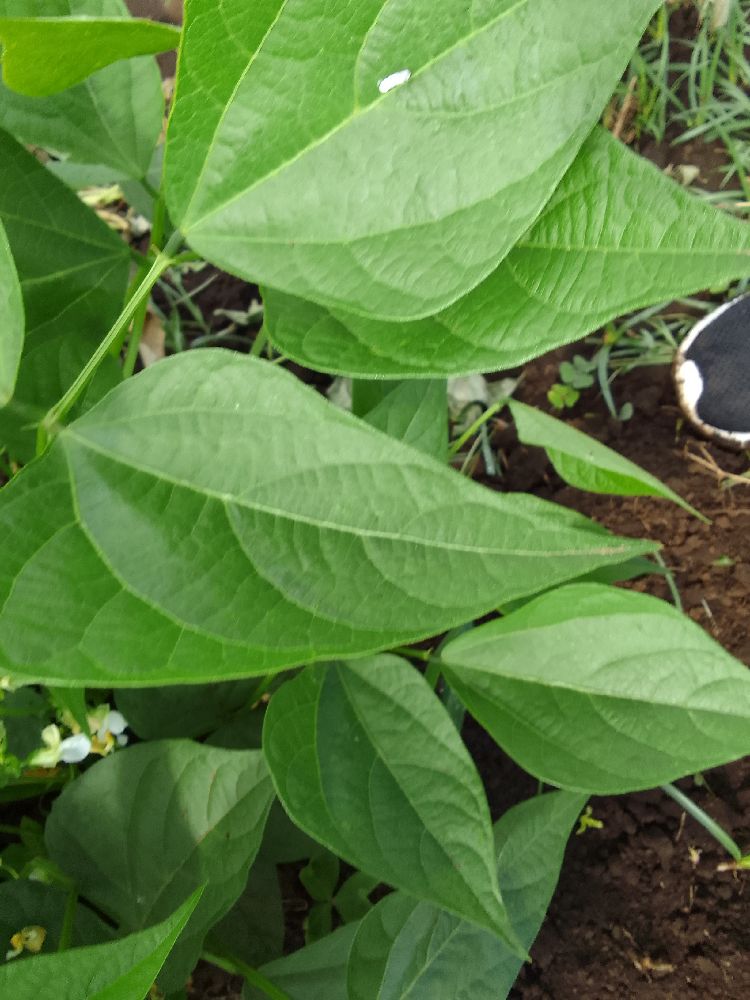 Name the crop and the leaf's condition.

common bean, healthy
